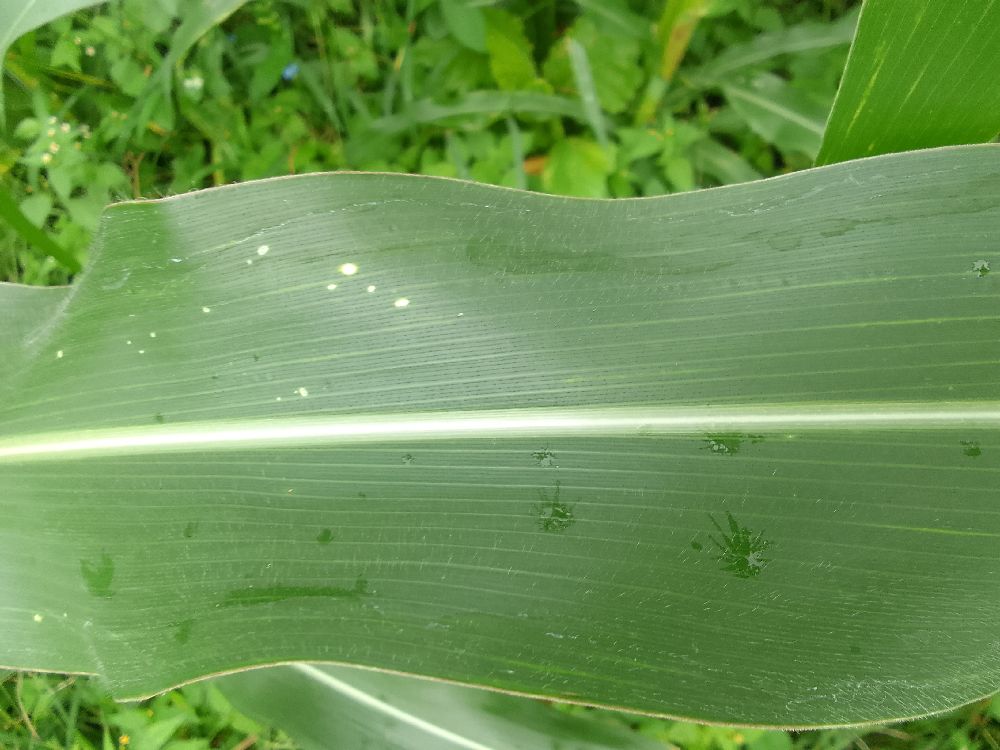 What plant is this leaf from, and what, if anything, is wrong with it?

maize, healthy
